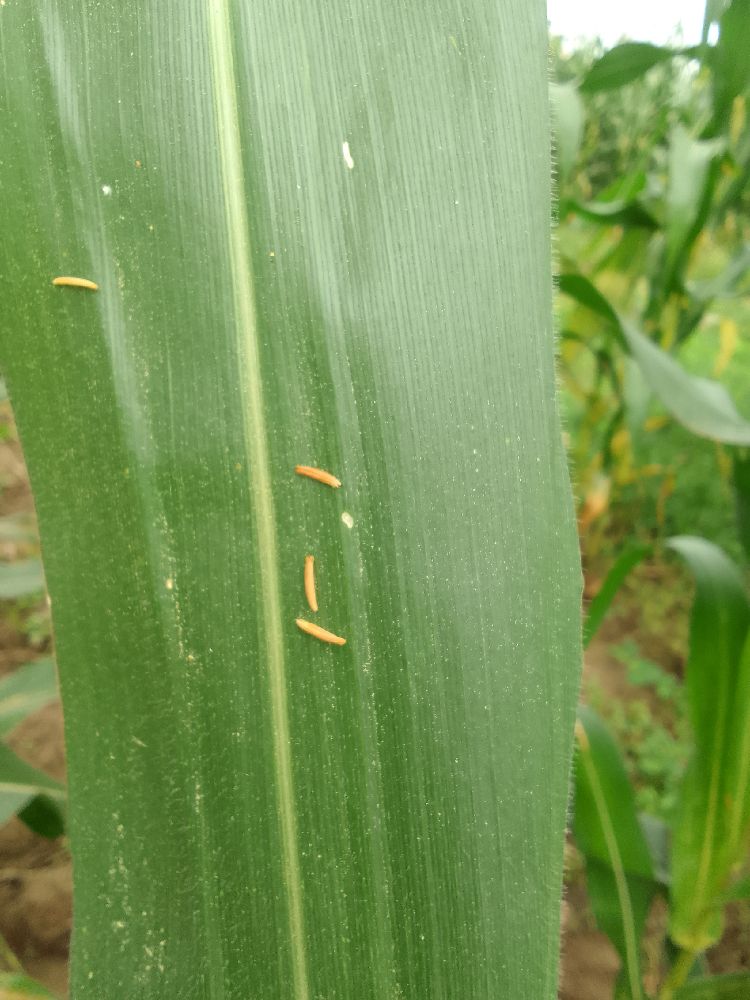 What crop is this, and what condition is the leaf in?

maize, healthy
